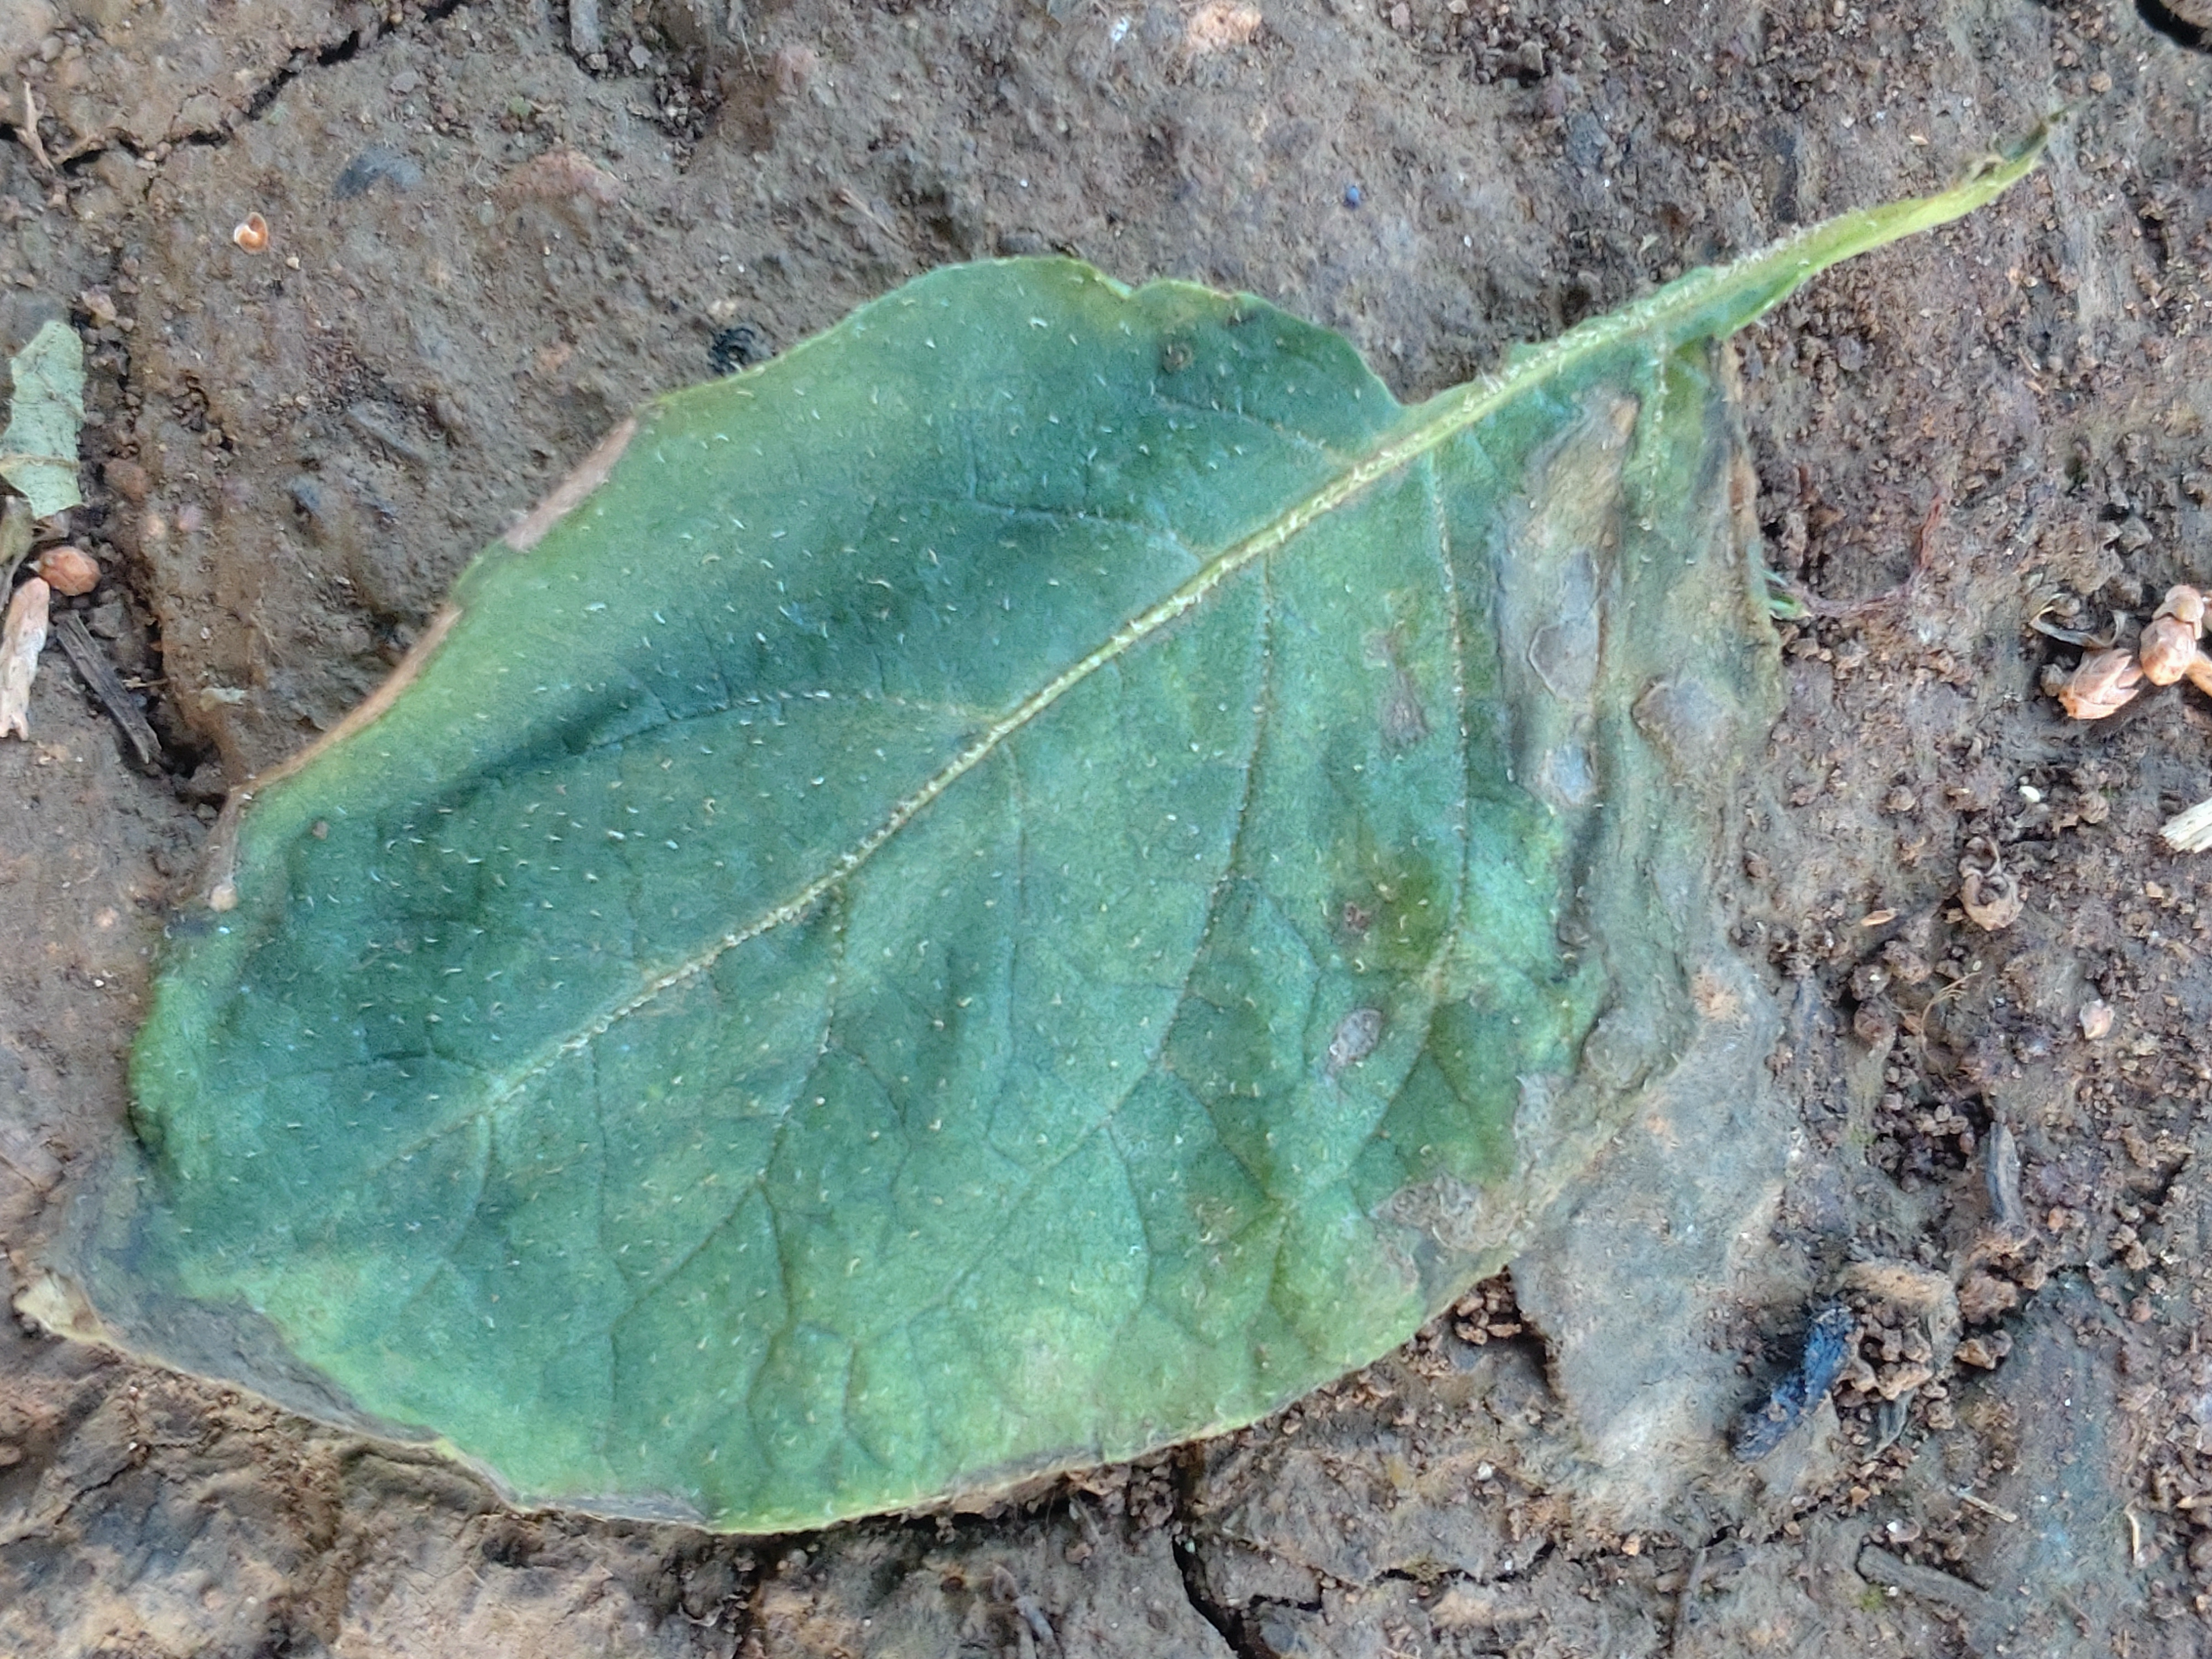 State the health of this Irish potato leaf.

early blight
